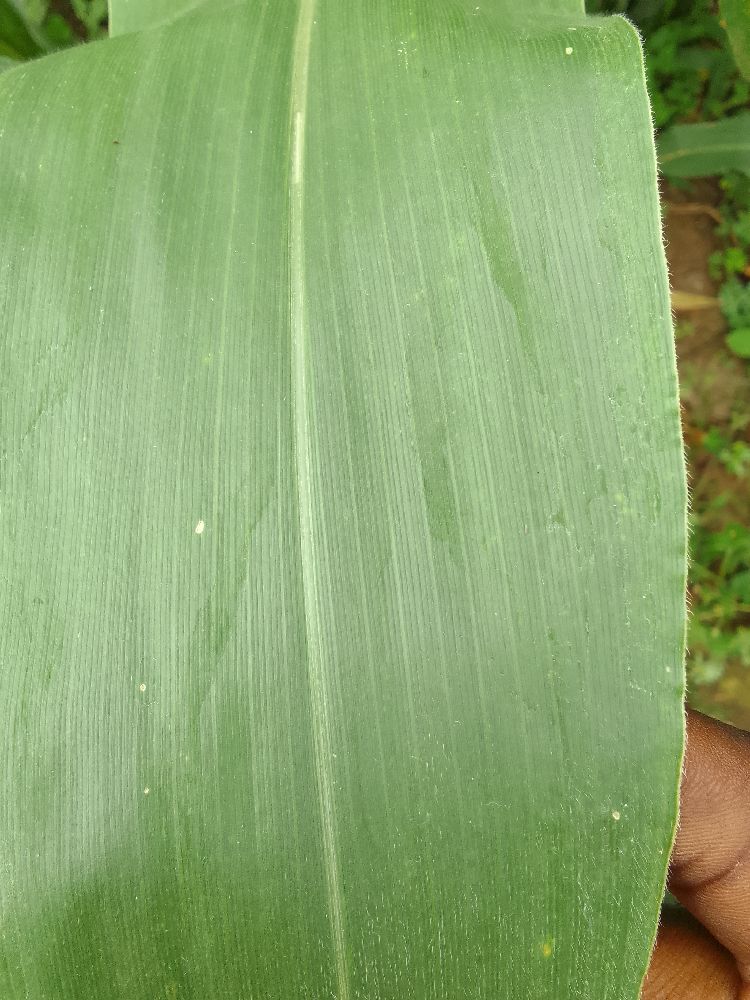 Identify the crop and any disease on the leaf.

maize, healthy
